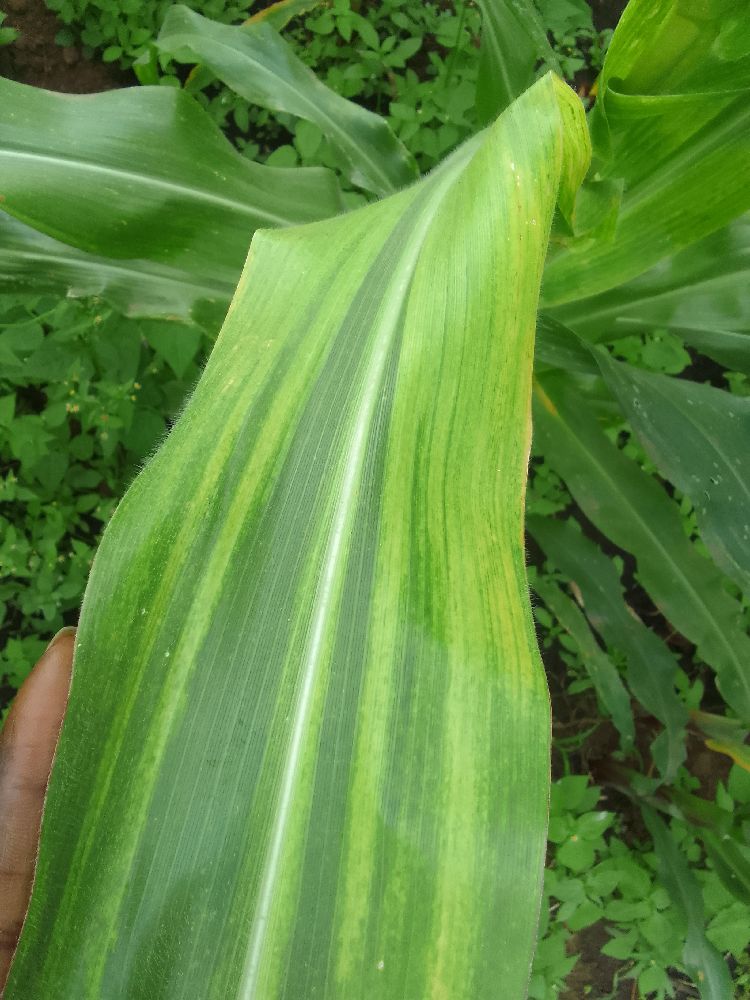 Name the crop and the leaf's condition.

maize, maize lethal necrosis
